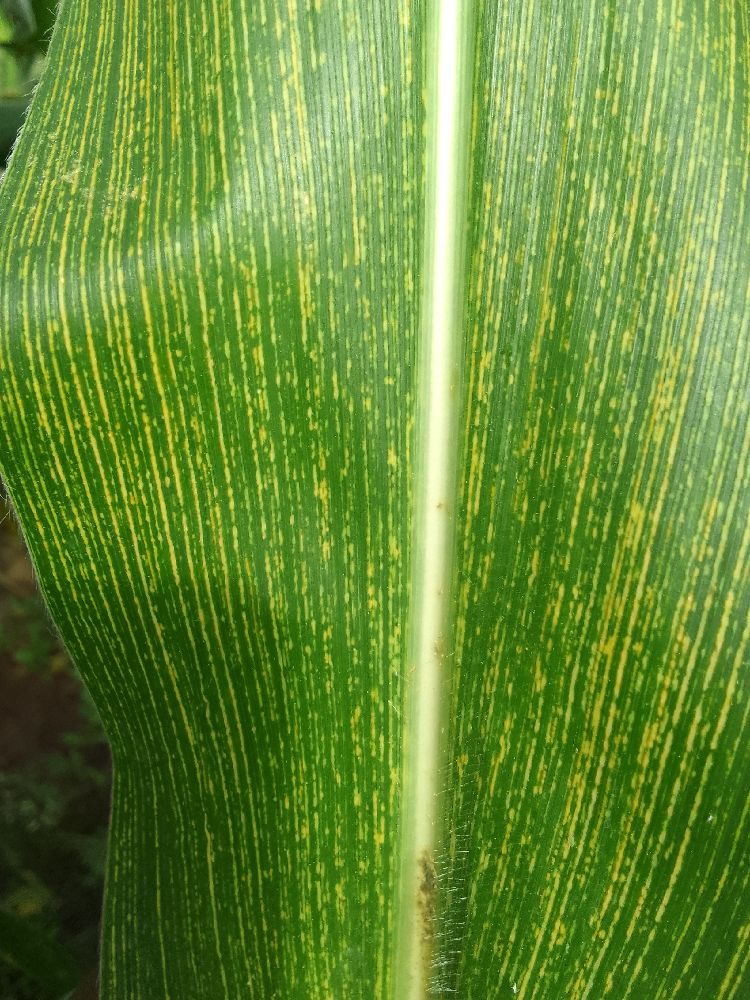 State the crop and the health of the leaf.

maize, maize streak virus
